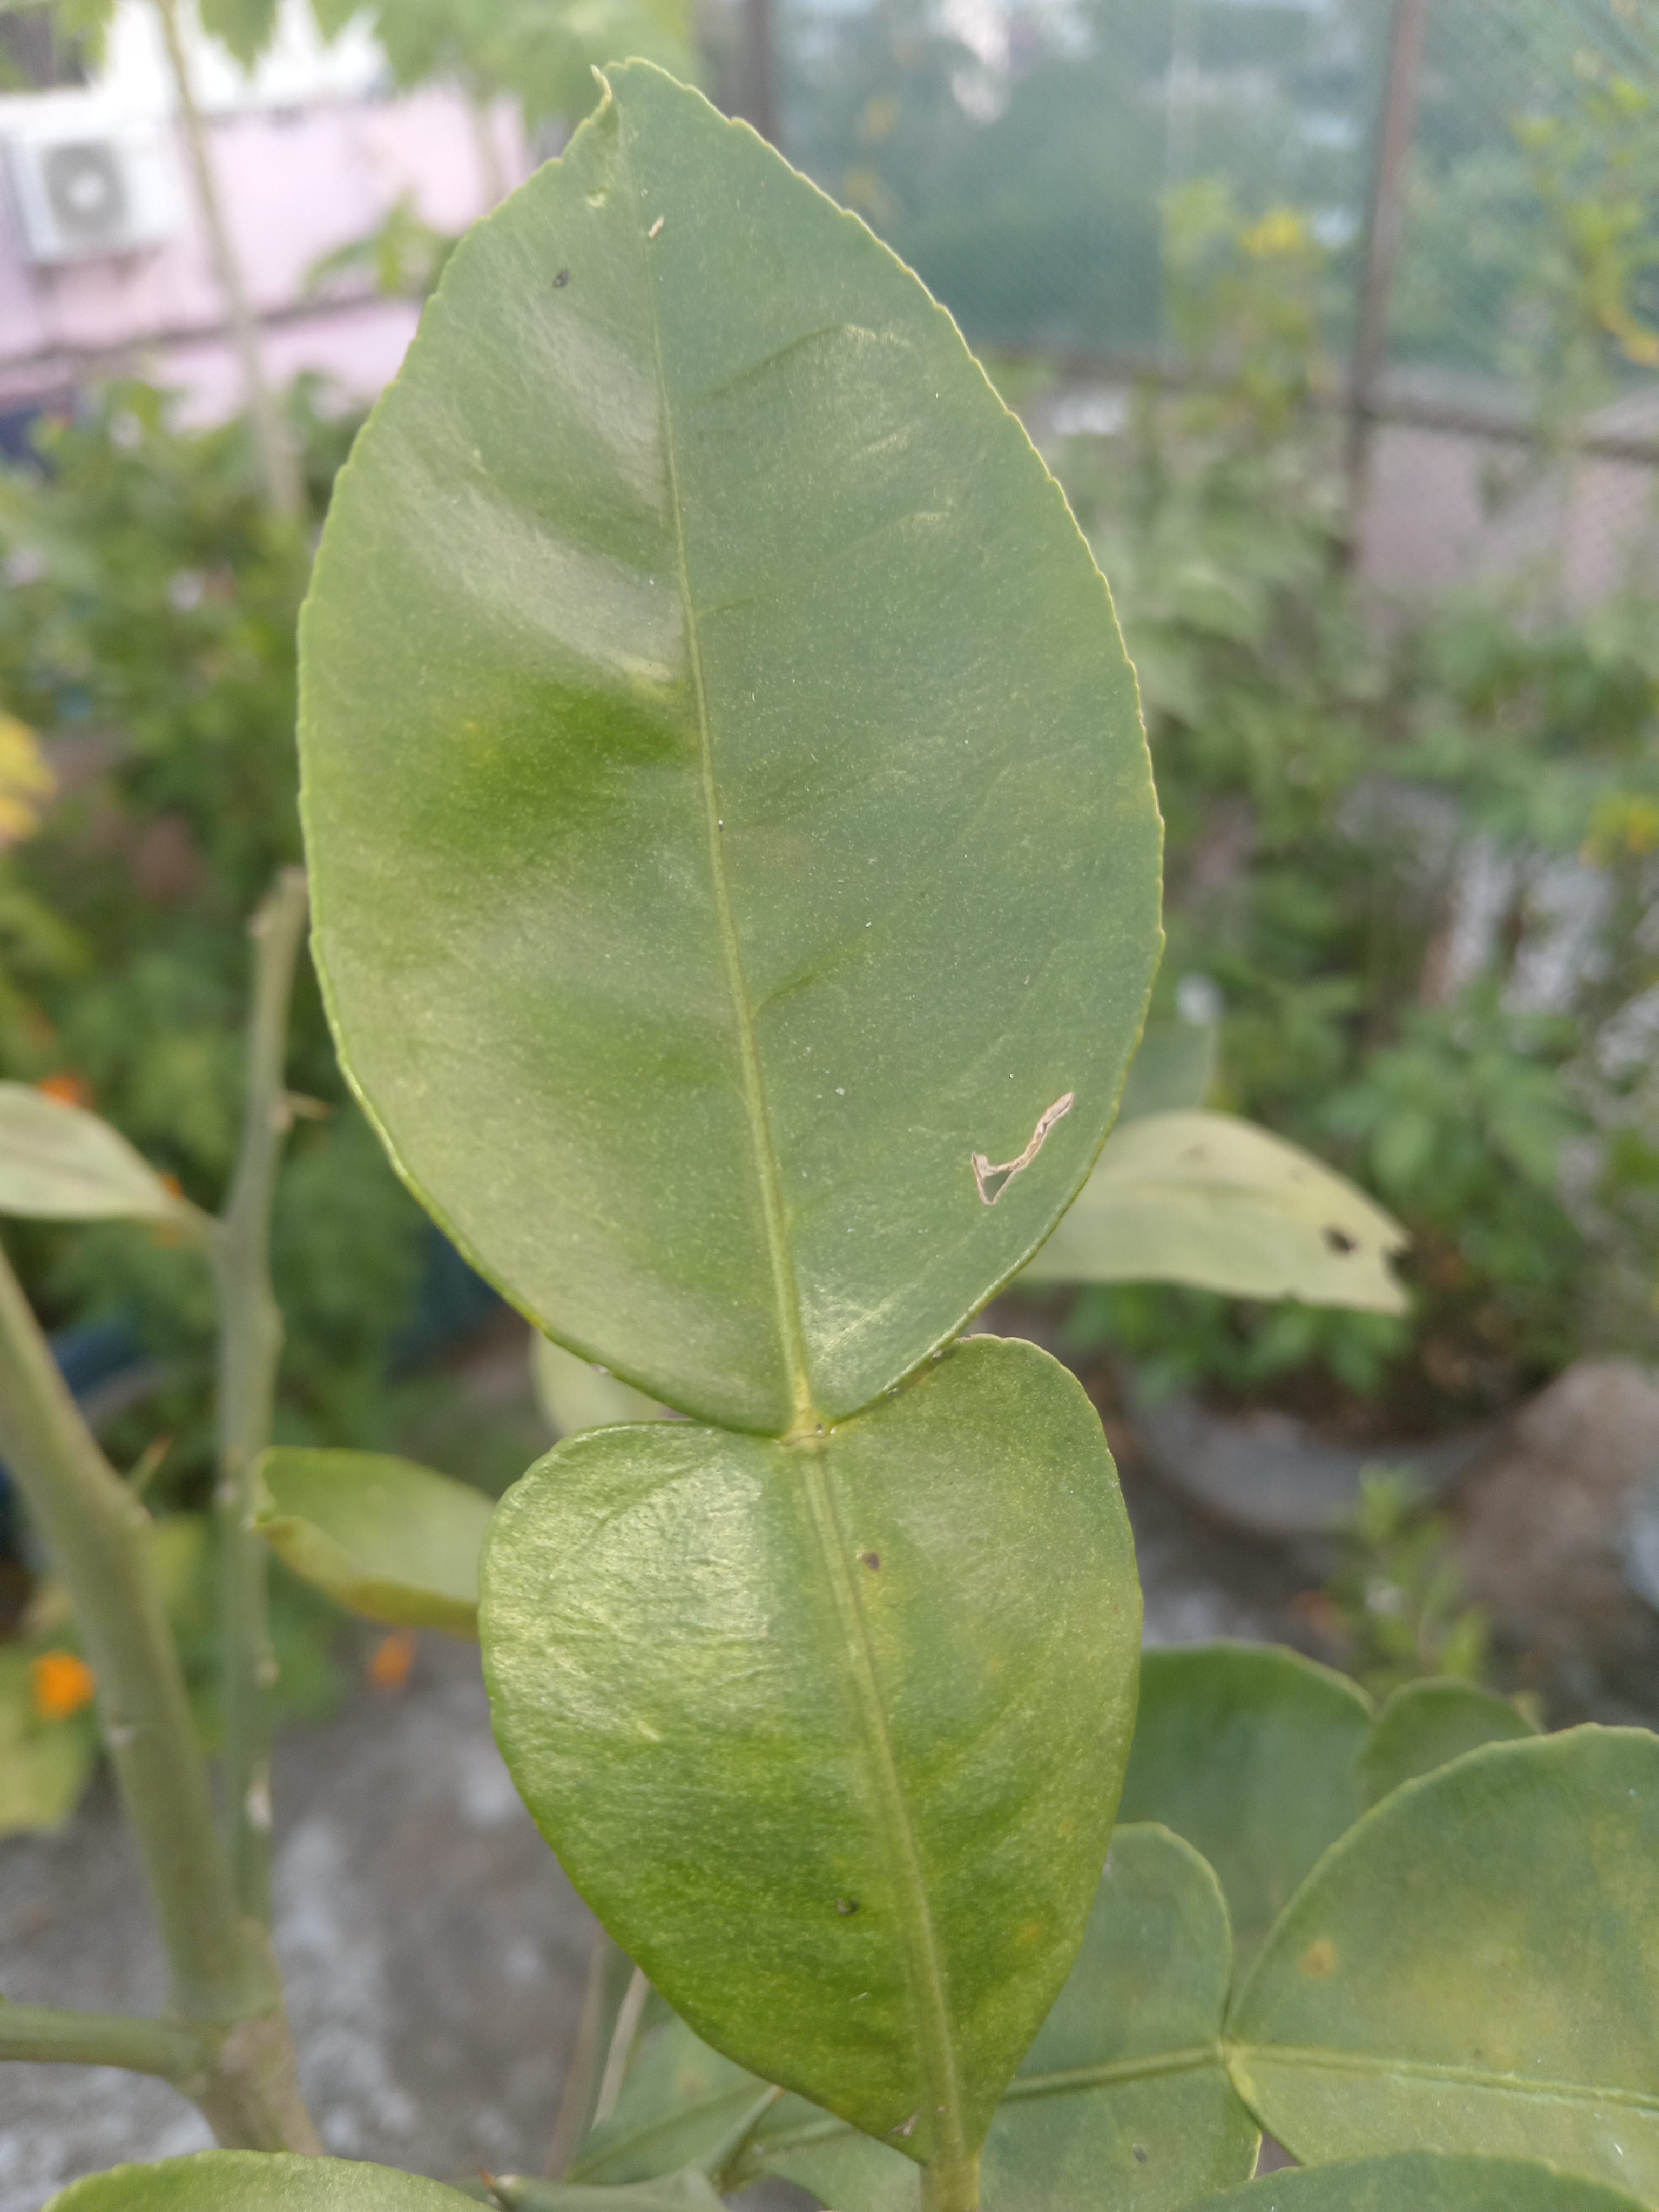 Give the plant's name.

lemon
